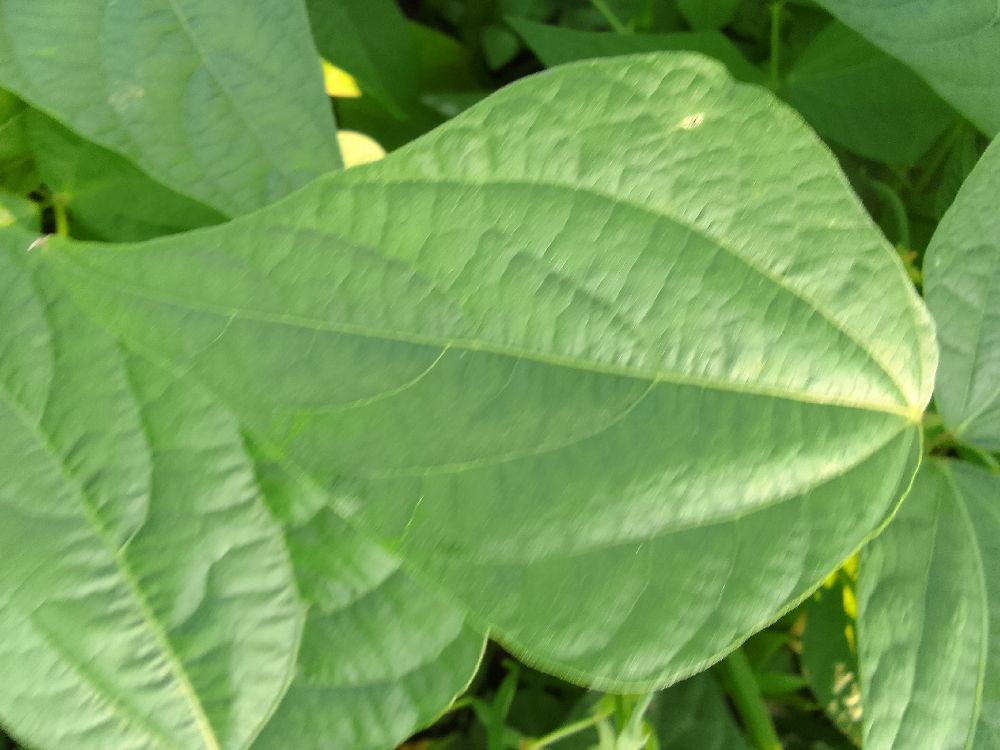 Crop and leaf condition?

common bean, healthy
